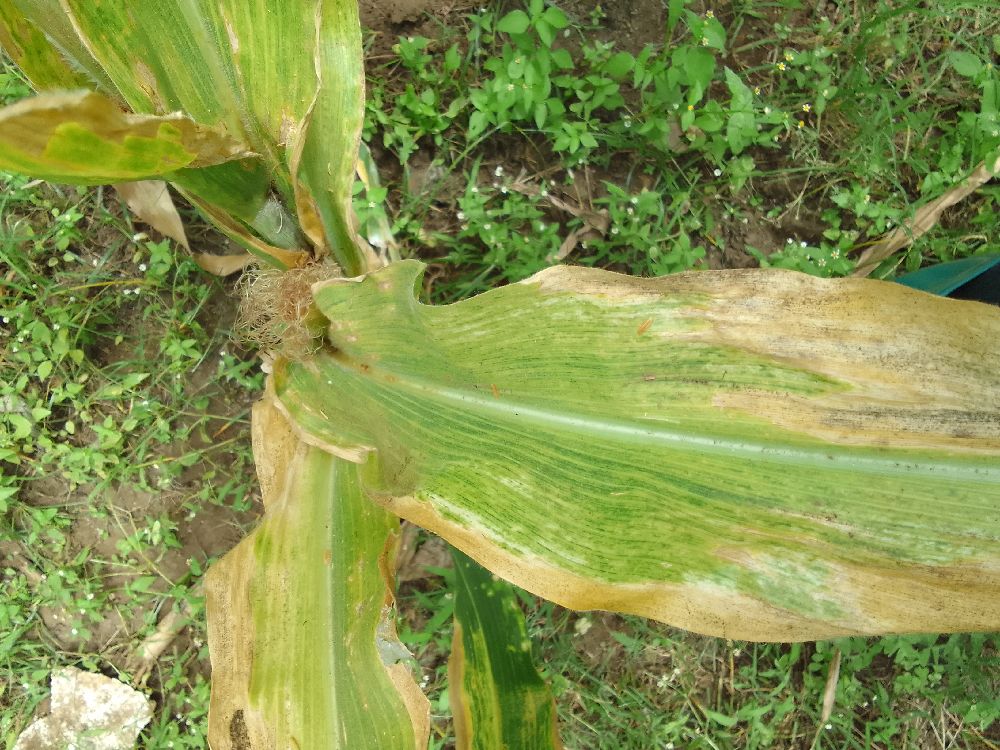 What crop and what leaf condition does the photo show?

maize, maize lethal necrosis
